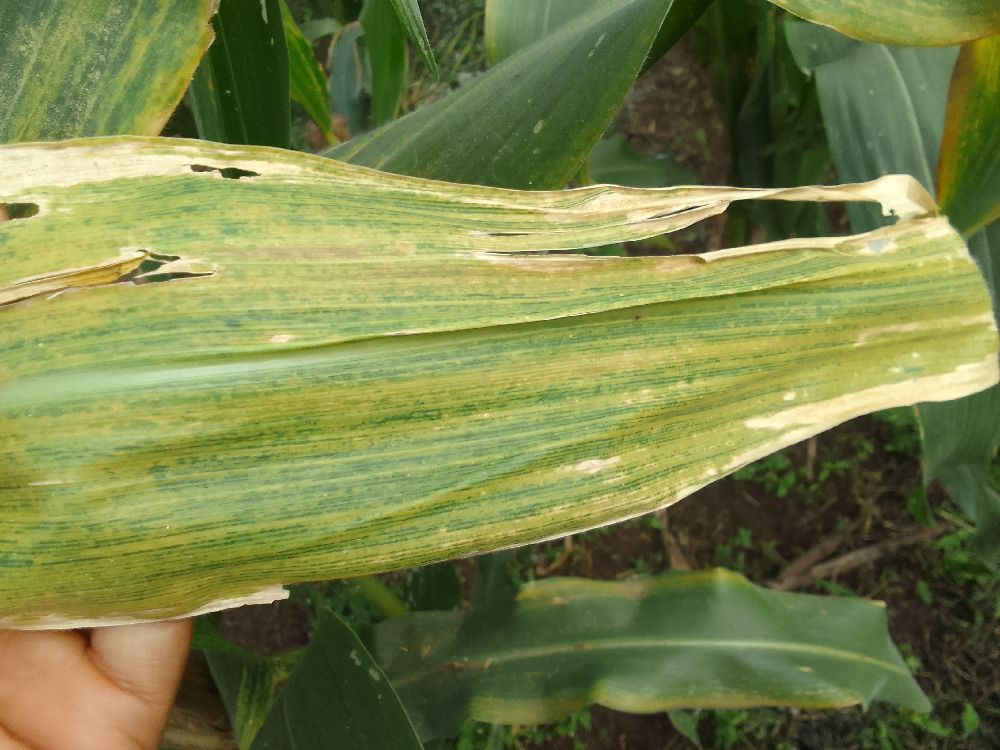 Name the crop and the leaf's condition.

maize, maize lethal necrosis
